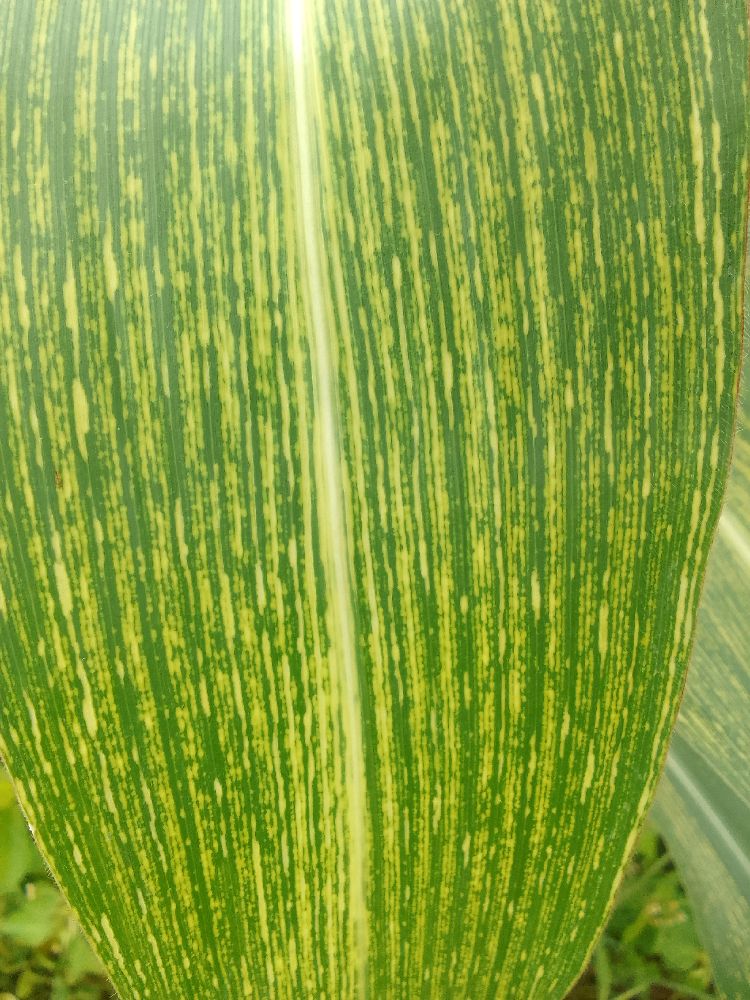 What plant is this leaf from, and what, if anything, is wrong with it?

maize, maize streak virus
